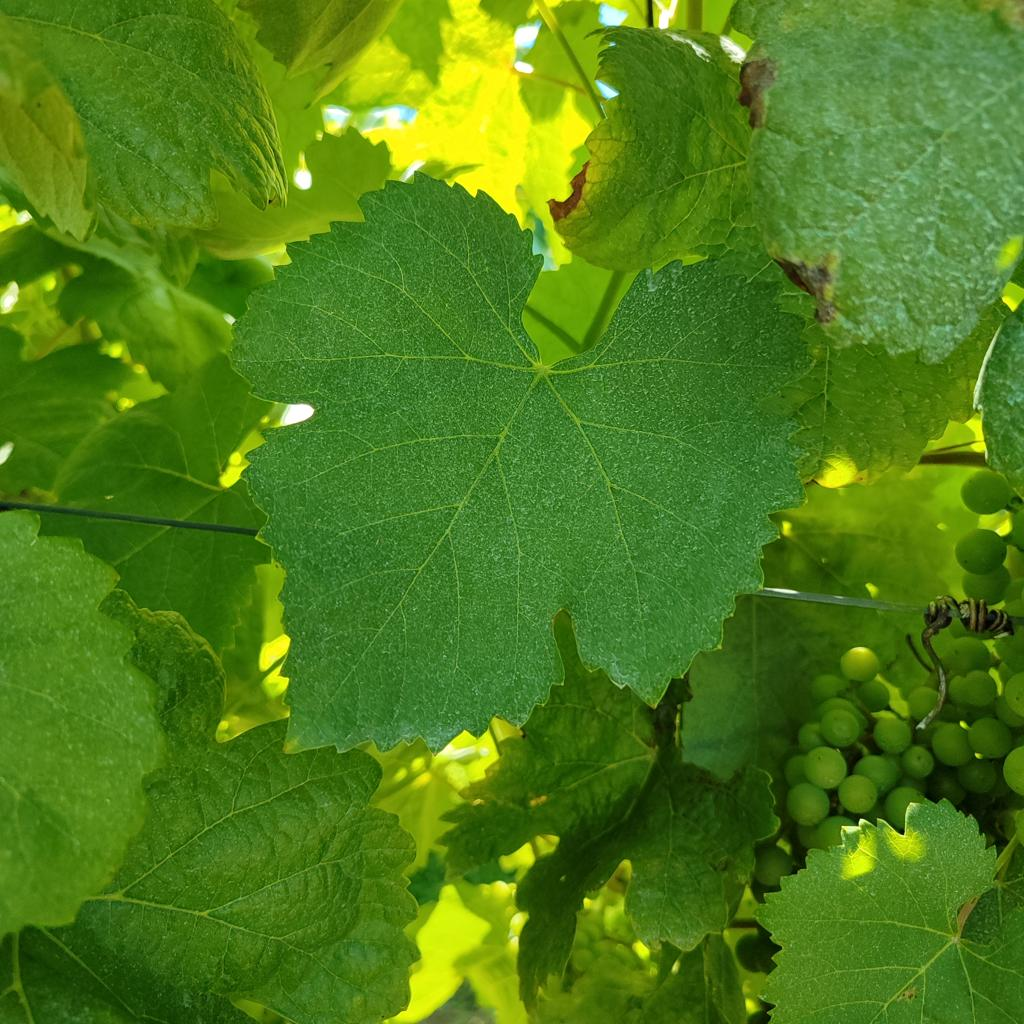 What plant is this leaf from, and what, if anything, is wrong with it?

grapevine, healthy
